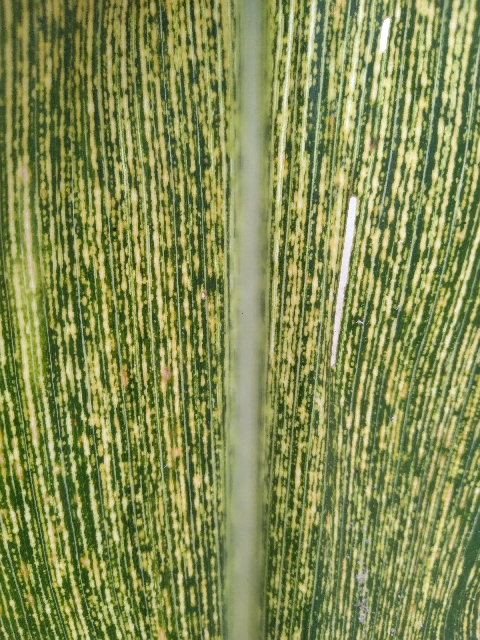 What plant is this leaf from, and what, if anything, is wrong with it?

maize, maize streak virus
